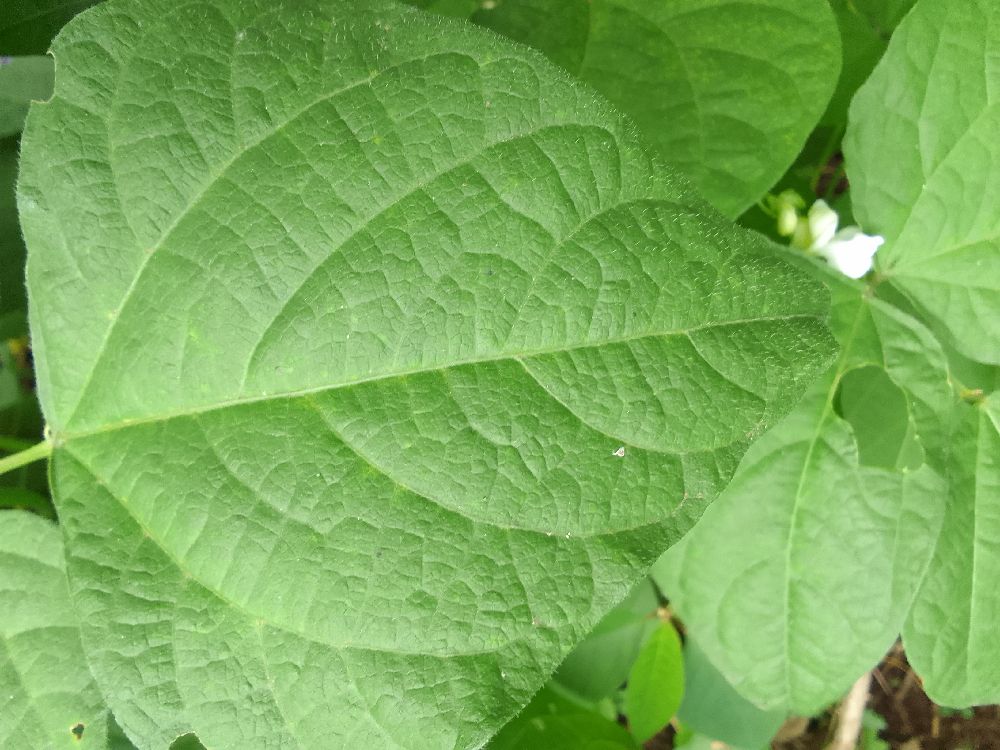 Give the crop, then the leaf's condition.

common bean, healthy
